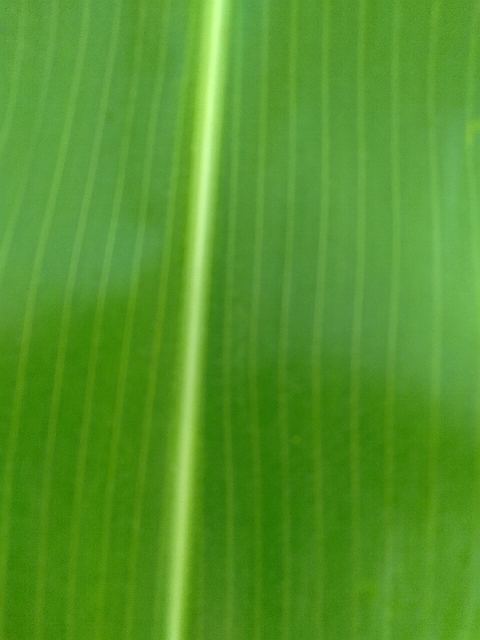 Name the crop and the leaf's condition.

maize, healthy
